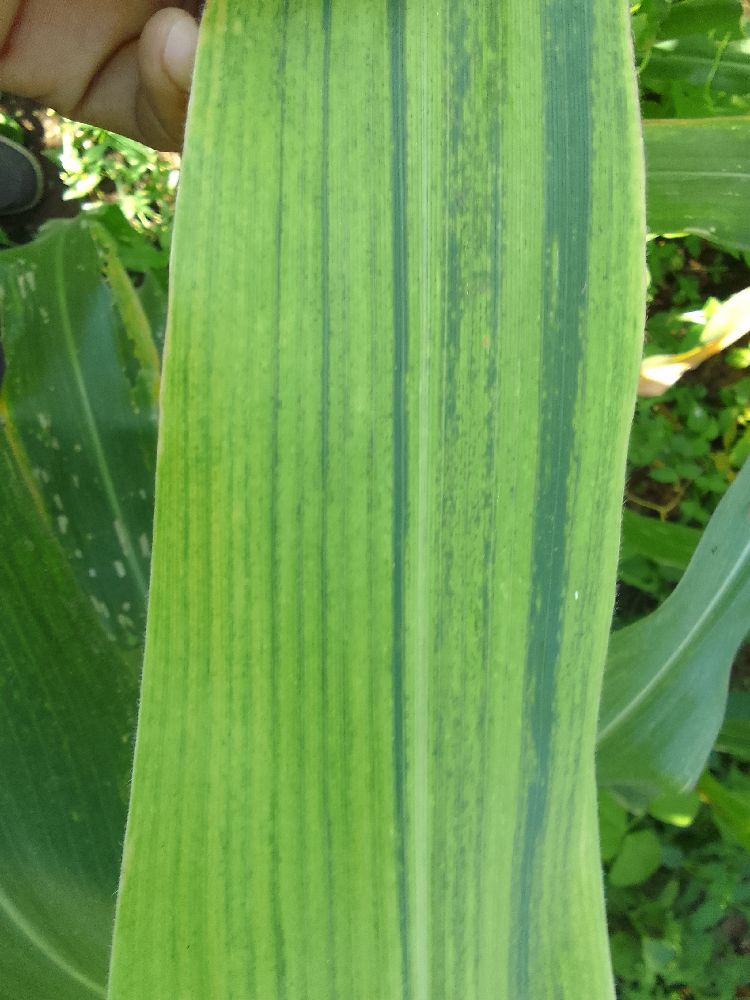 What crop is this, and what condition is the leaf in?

maize, maize lethal necrosis
